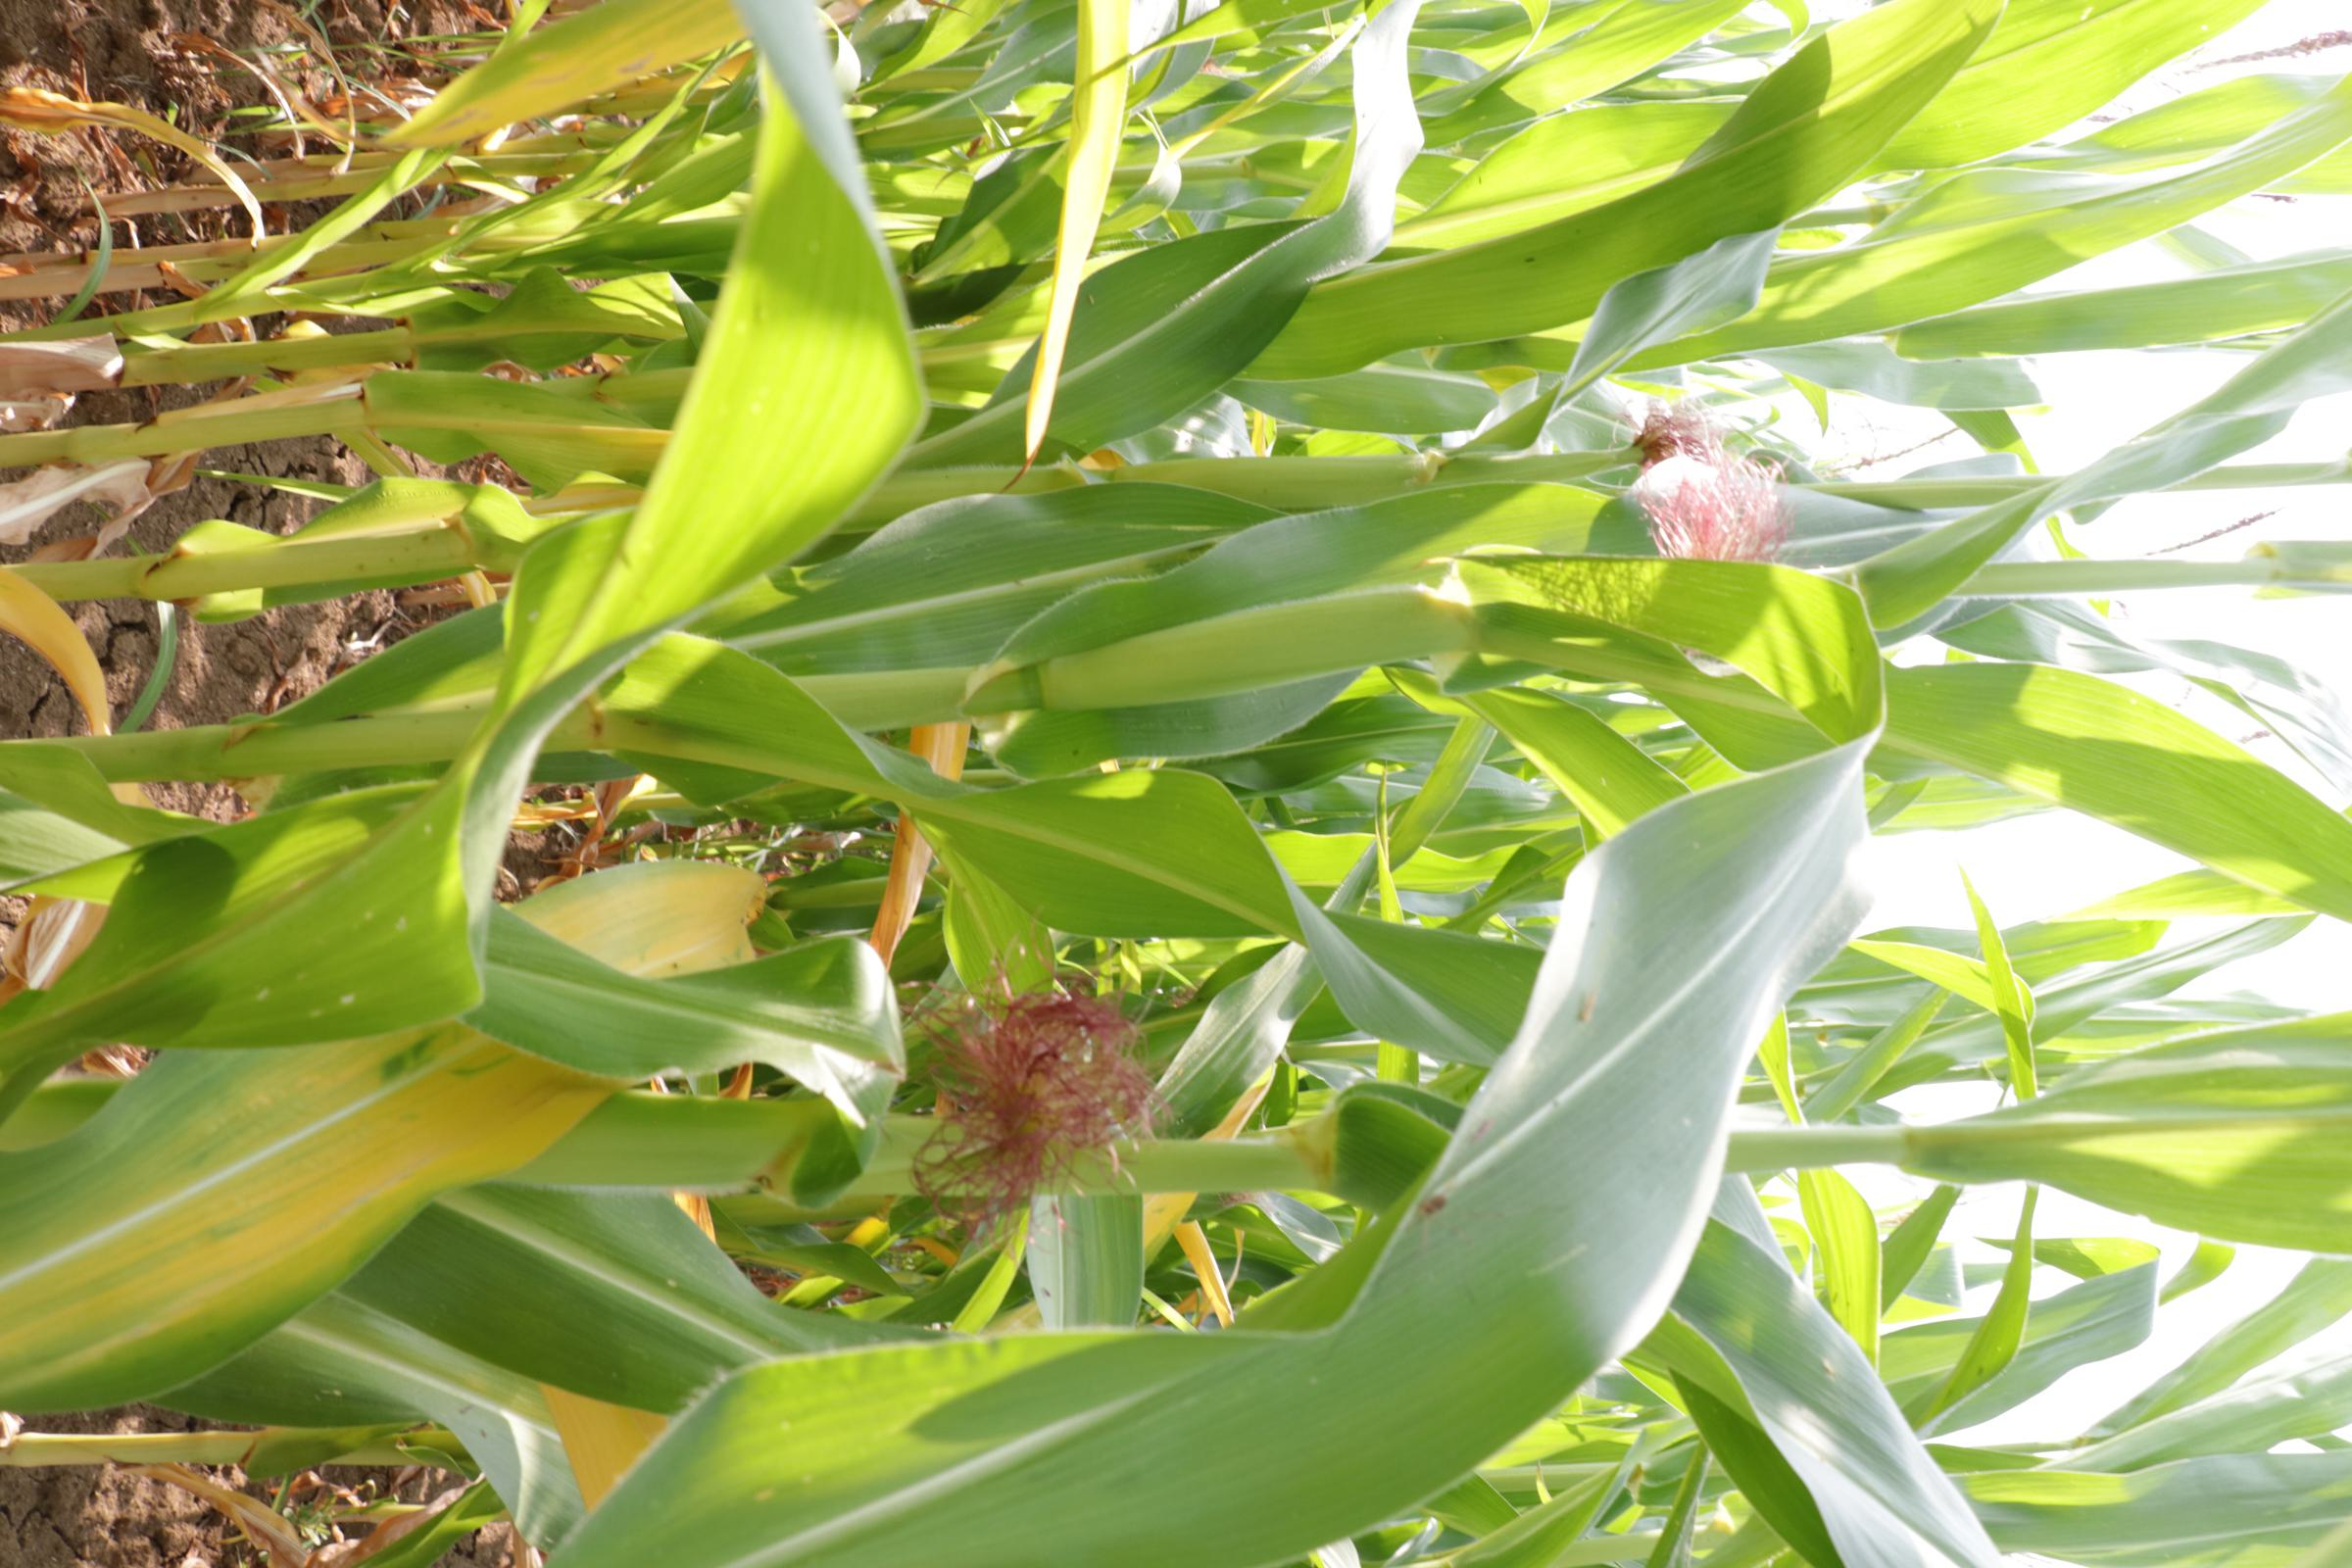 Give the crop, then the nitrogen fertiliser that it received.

maize, no added nitrogen
